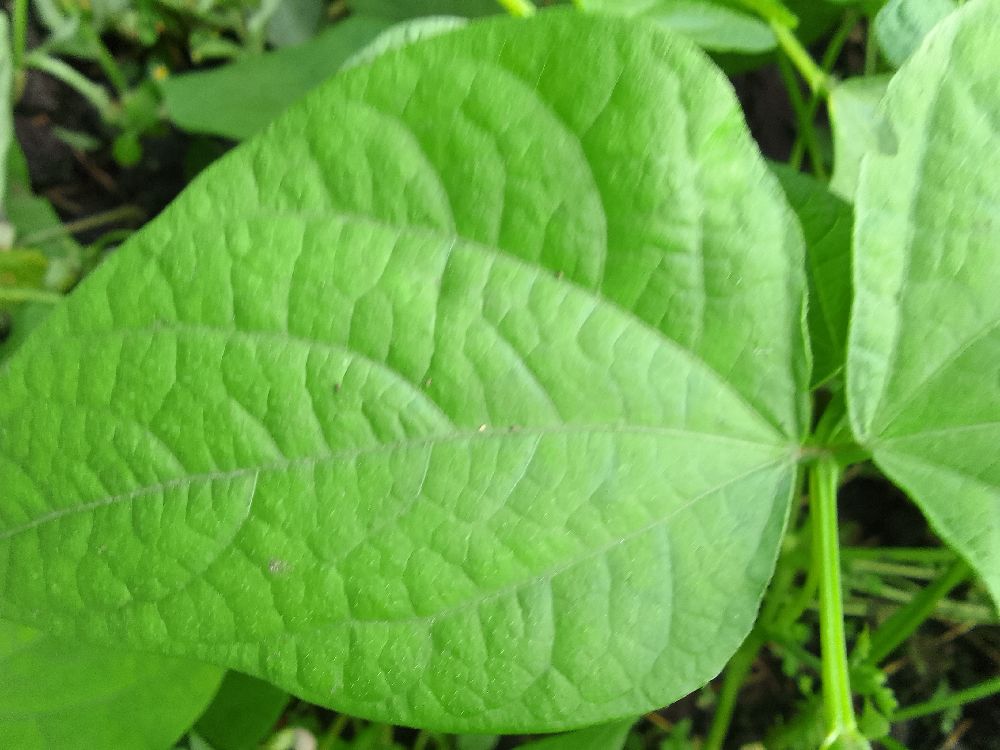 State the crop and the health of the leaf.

common bean, healthy
